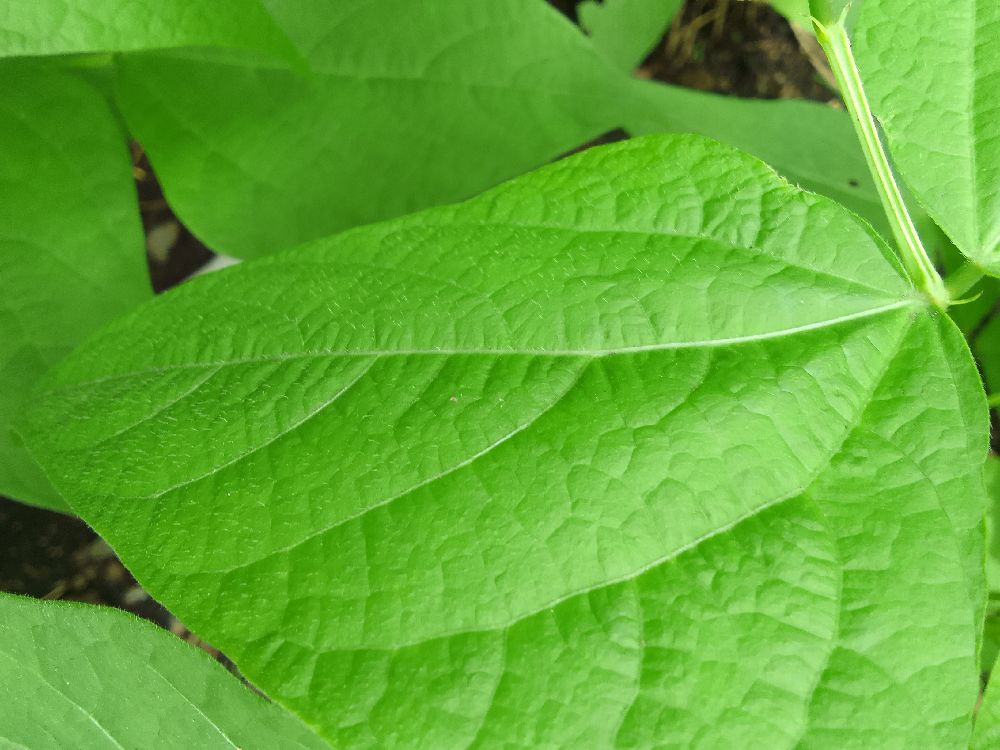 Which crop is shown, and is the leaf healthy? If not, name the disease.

common bean, healthy
